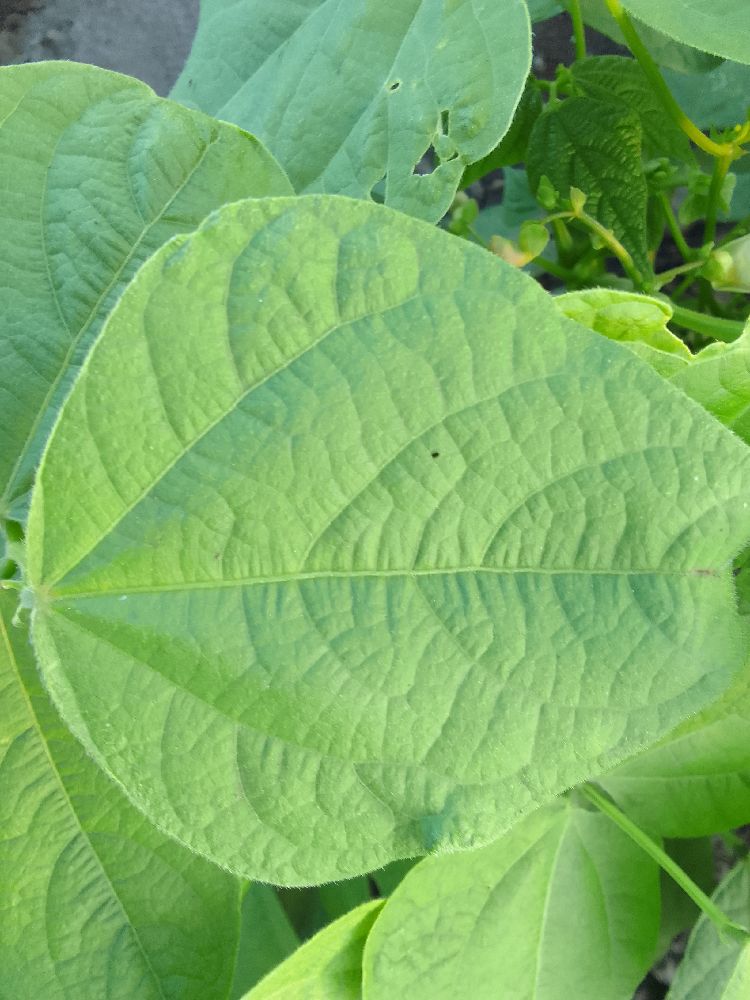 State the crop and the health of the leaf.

common bean, healthy
